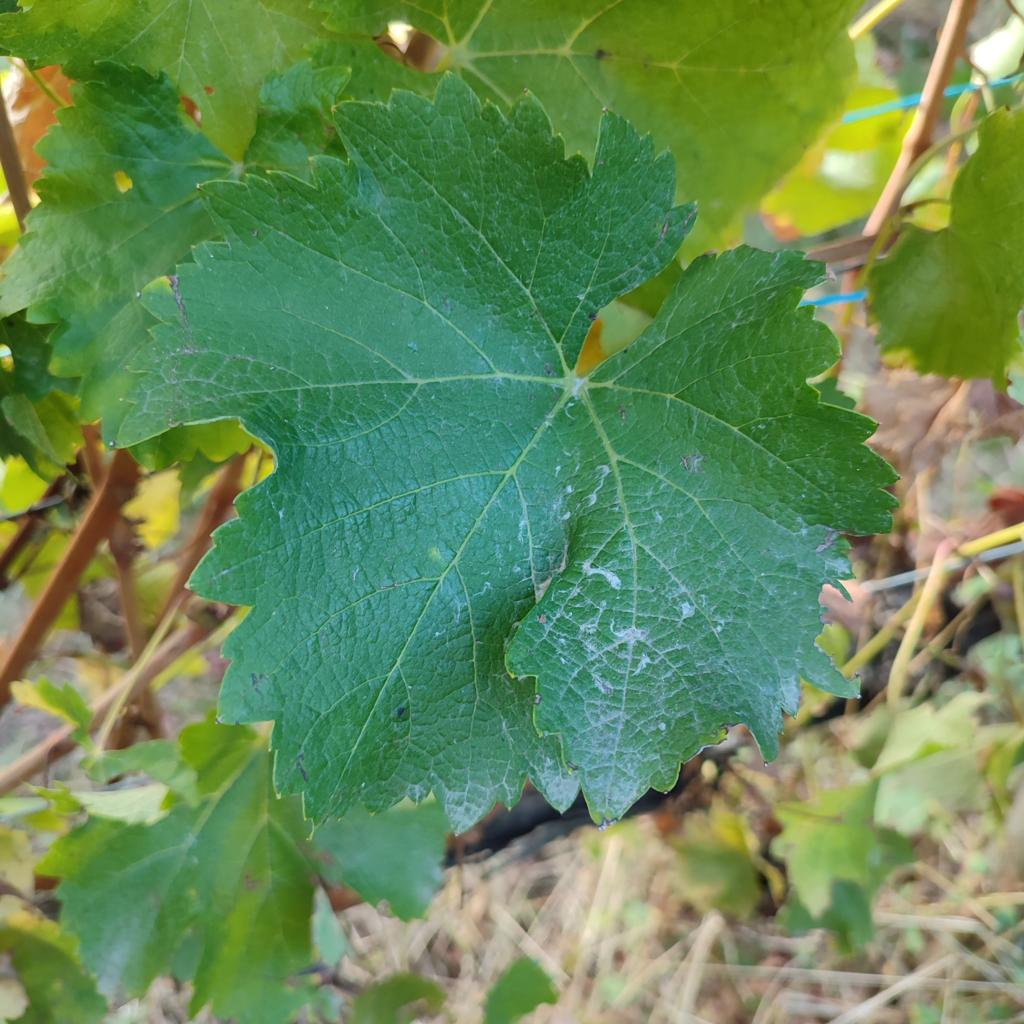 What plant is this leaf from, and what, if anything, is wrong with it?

grapevine, powdery mildew
